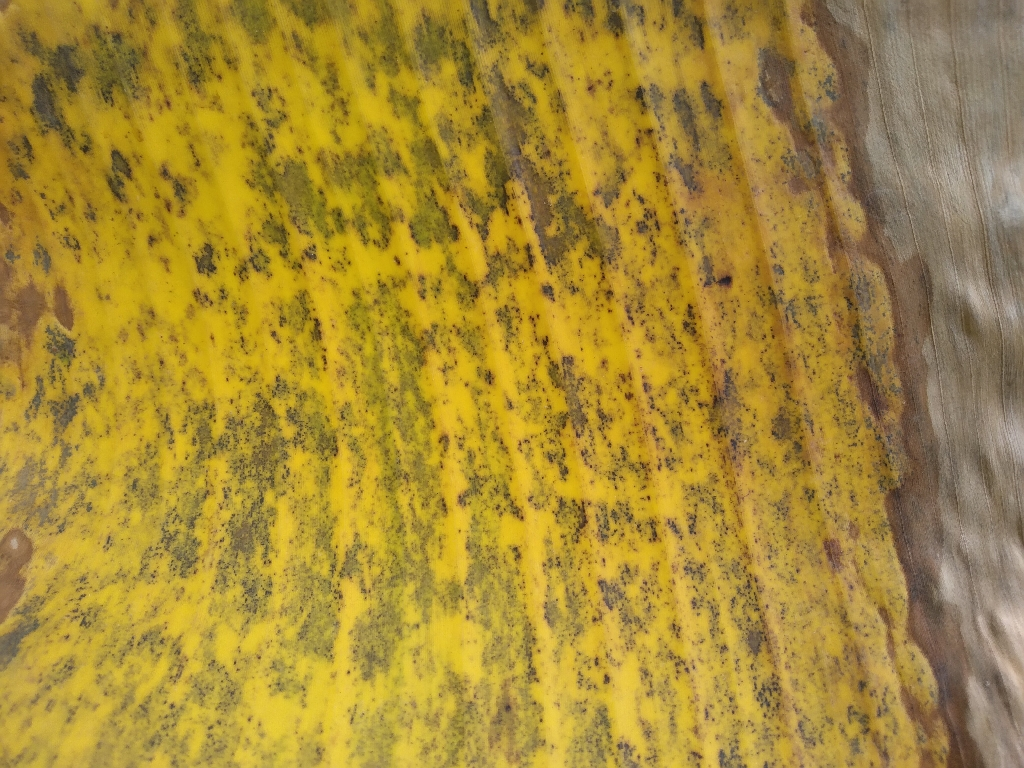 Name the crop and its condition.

banana, black sigatoka
